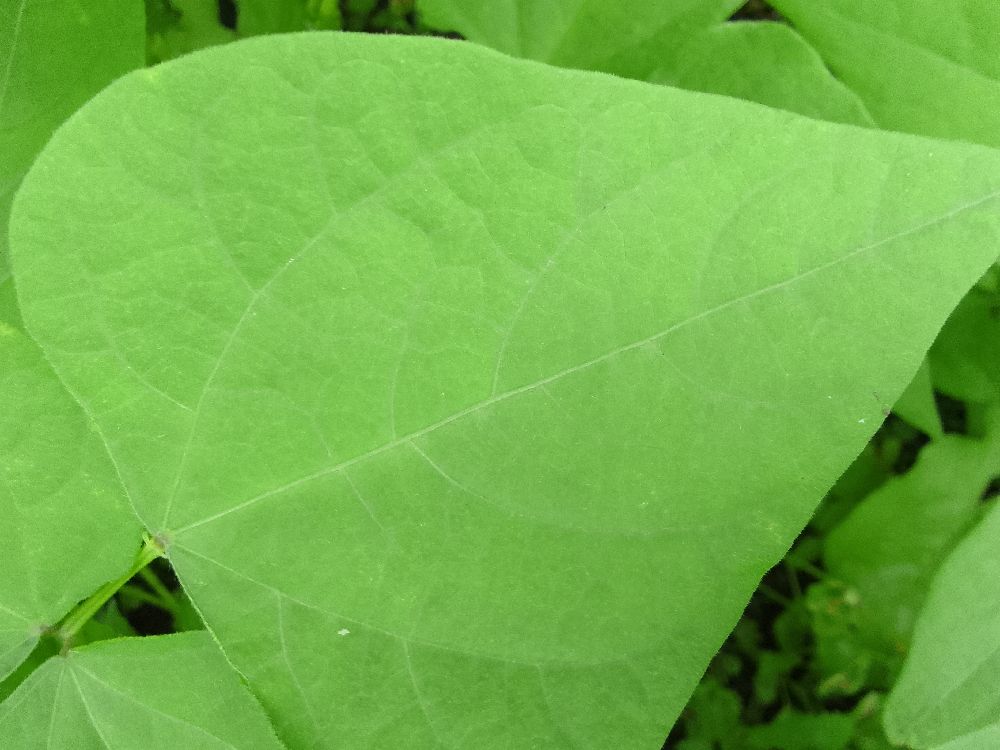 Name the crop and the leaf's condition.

common bean, healthy
